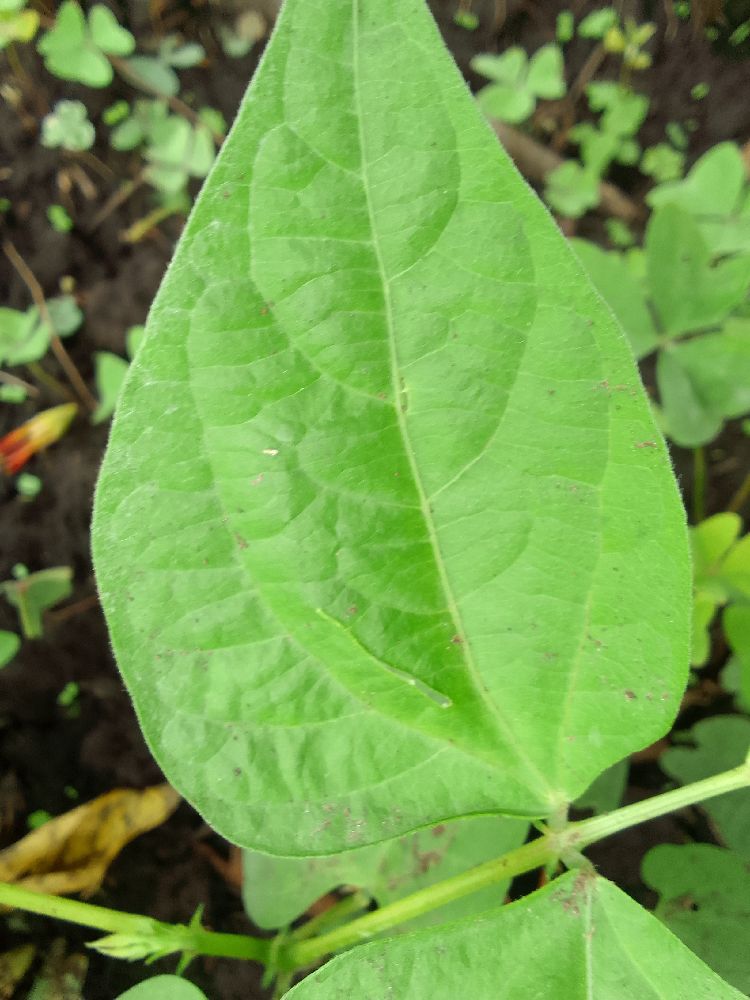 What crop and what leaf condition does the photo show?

common bean, healthy
